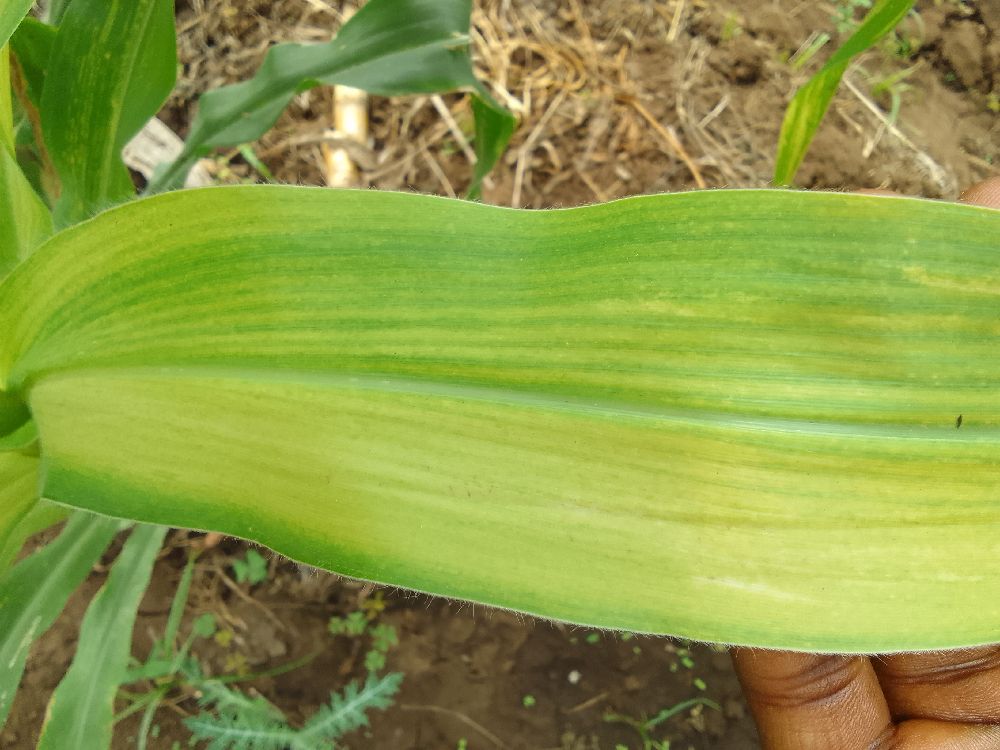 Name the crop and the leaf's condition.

maize, maize lethal necrosis
